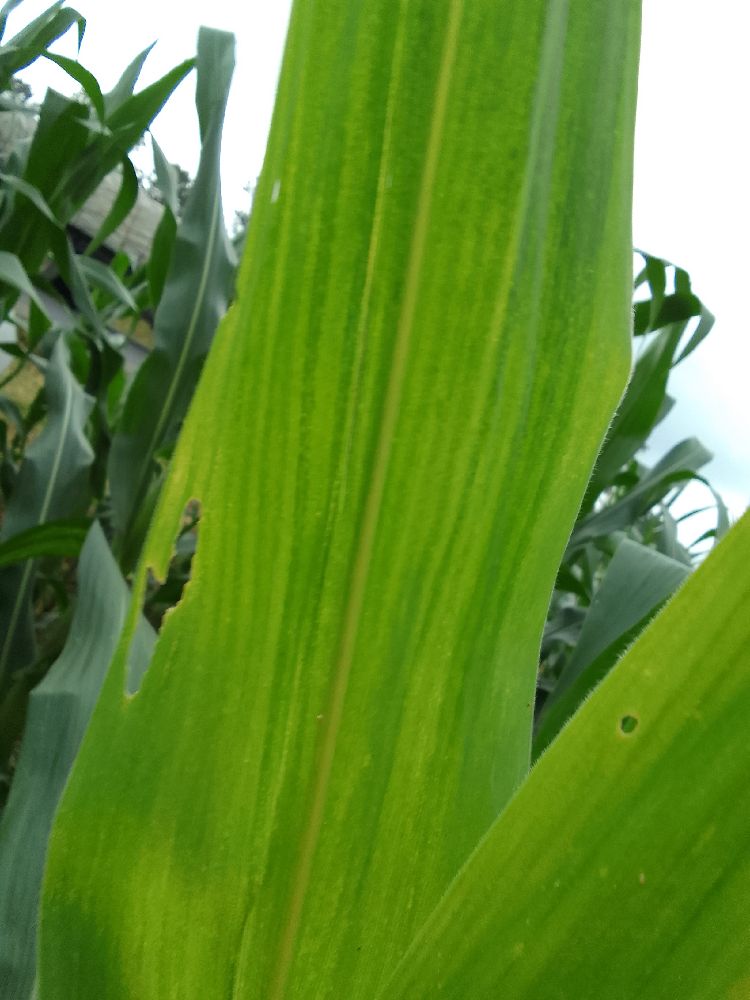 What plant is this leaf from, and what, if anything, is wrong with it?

maize, maize lethal necrosis
